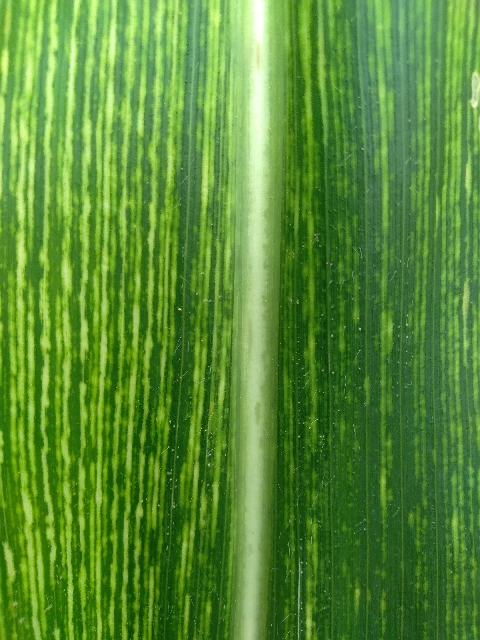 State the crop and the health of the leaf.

maize, maize streak virus
